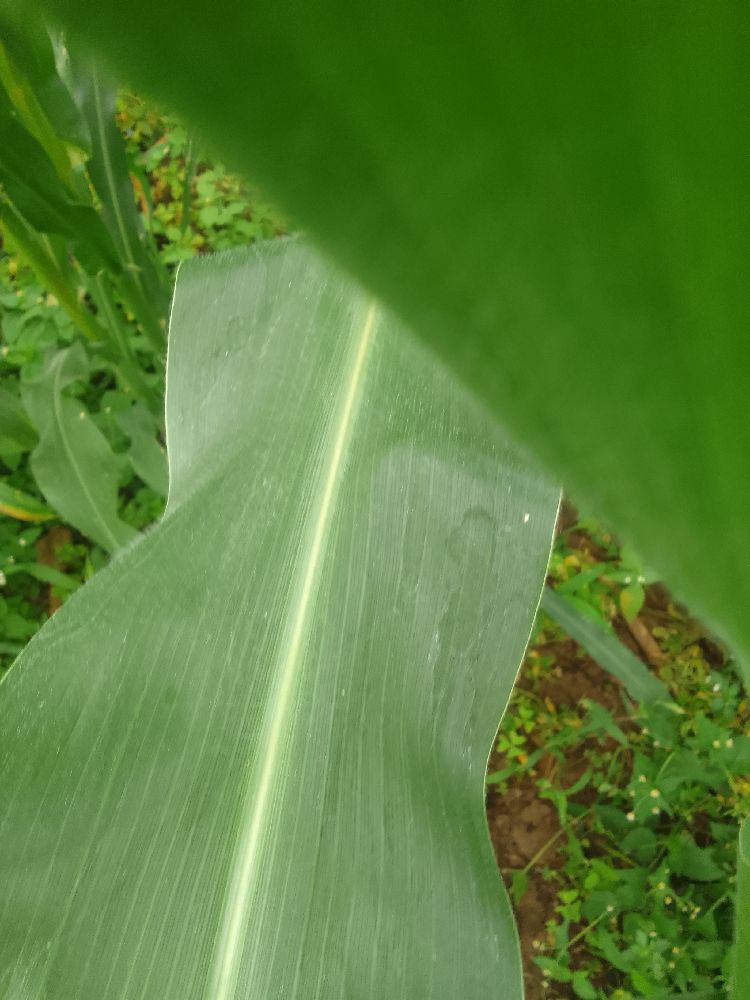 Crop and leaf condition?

maize, healthy
